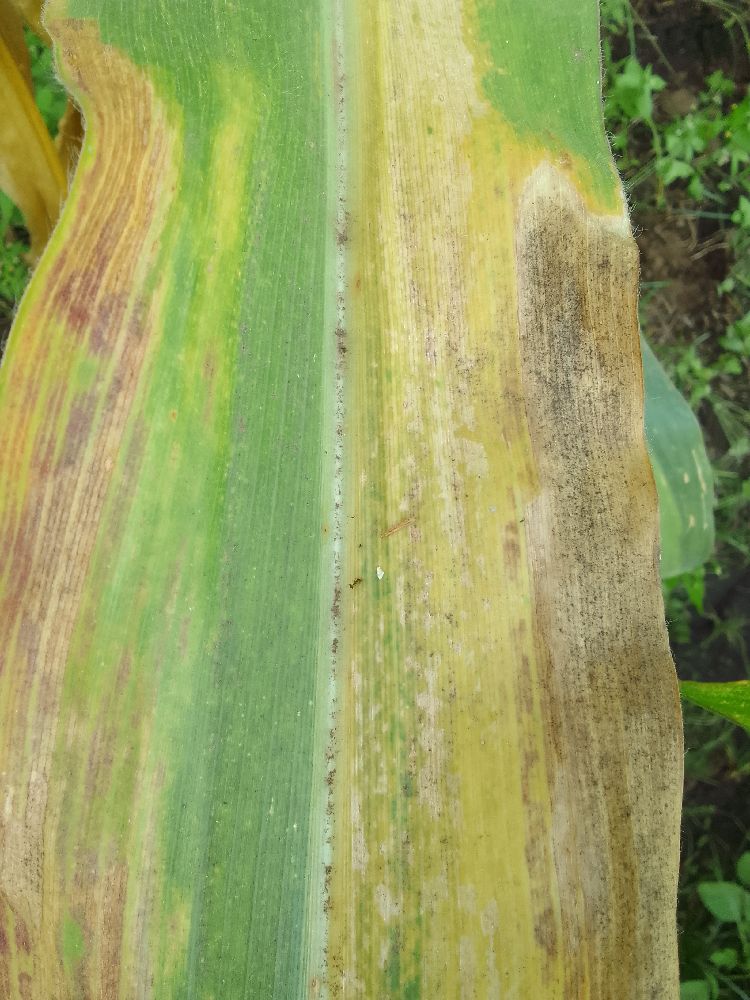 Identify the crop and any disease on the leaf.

maize, maize lethal necrosis
